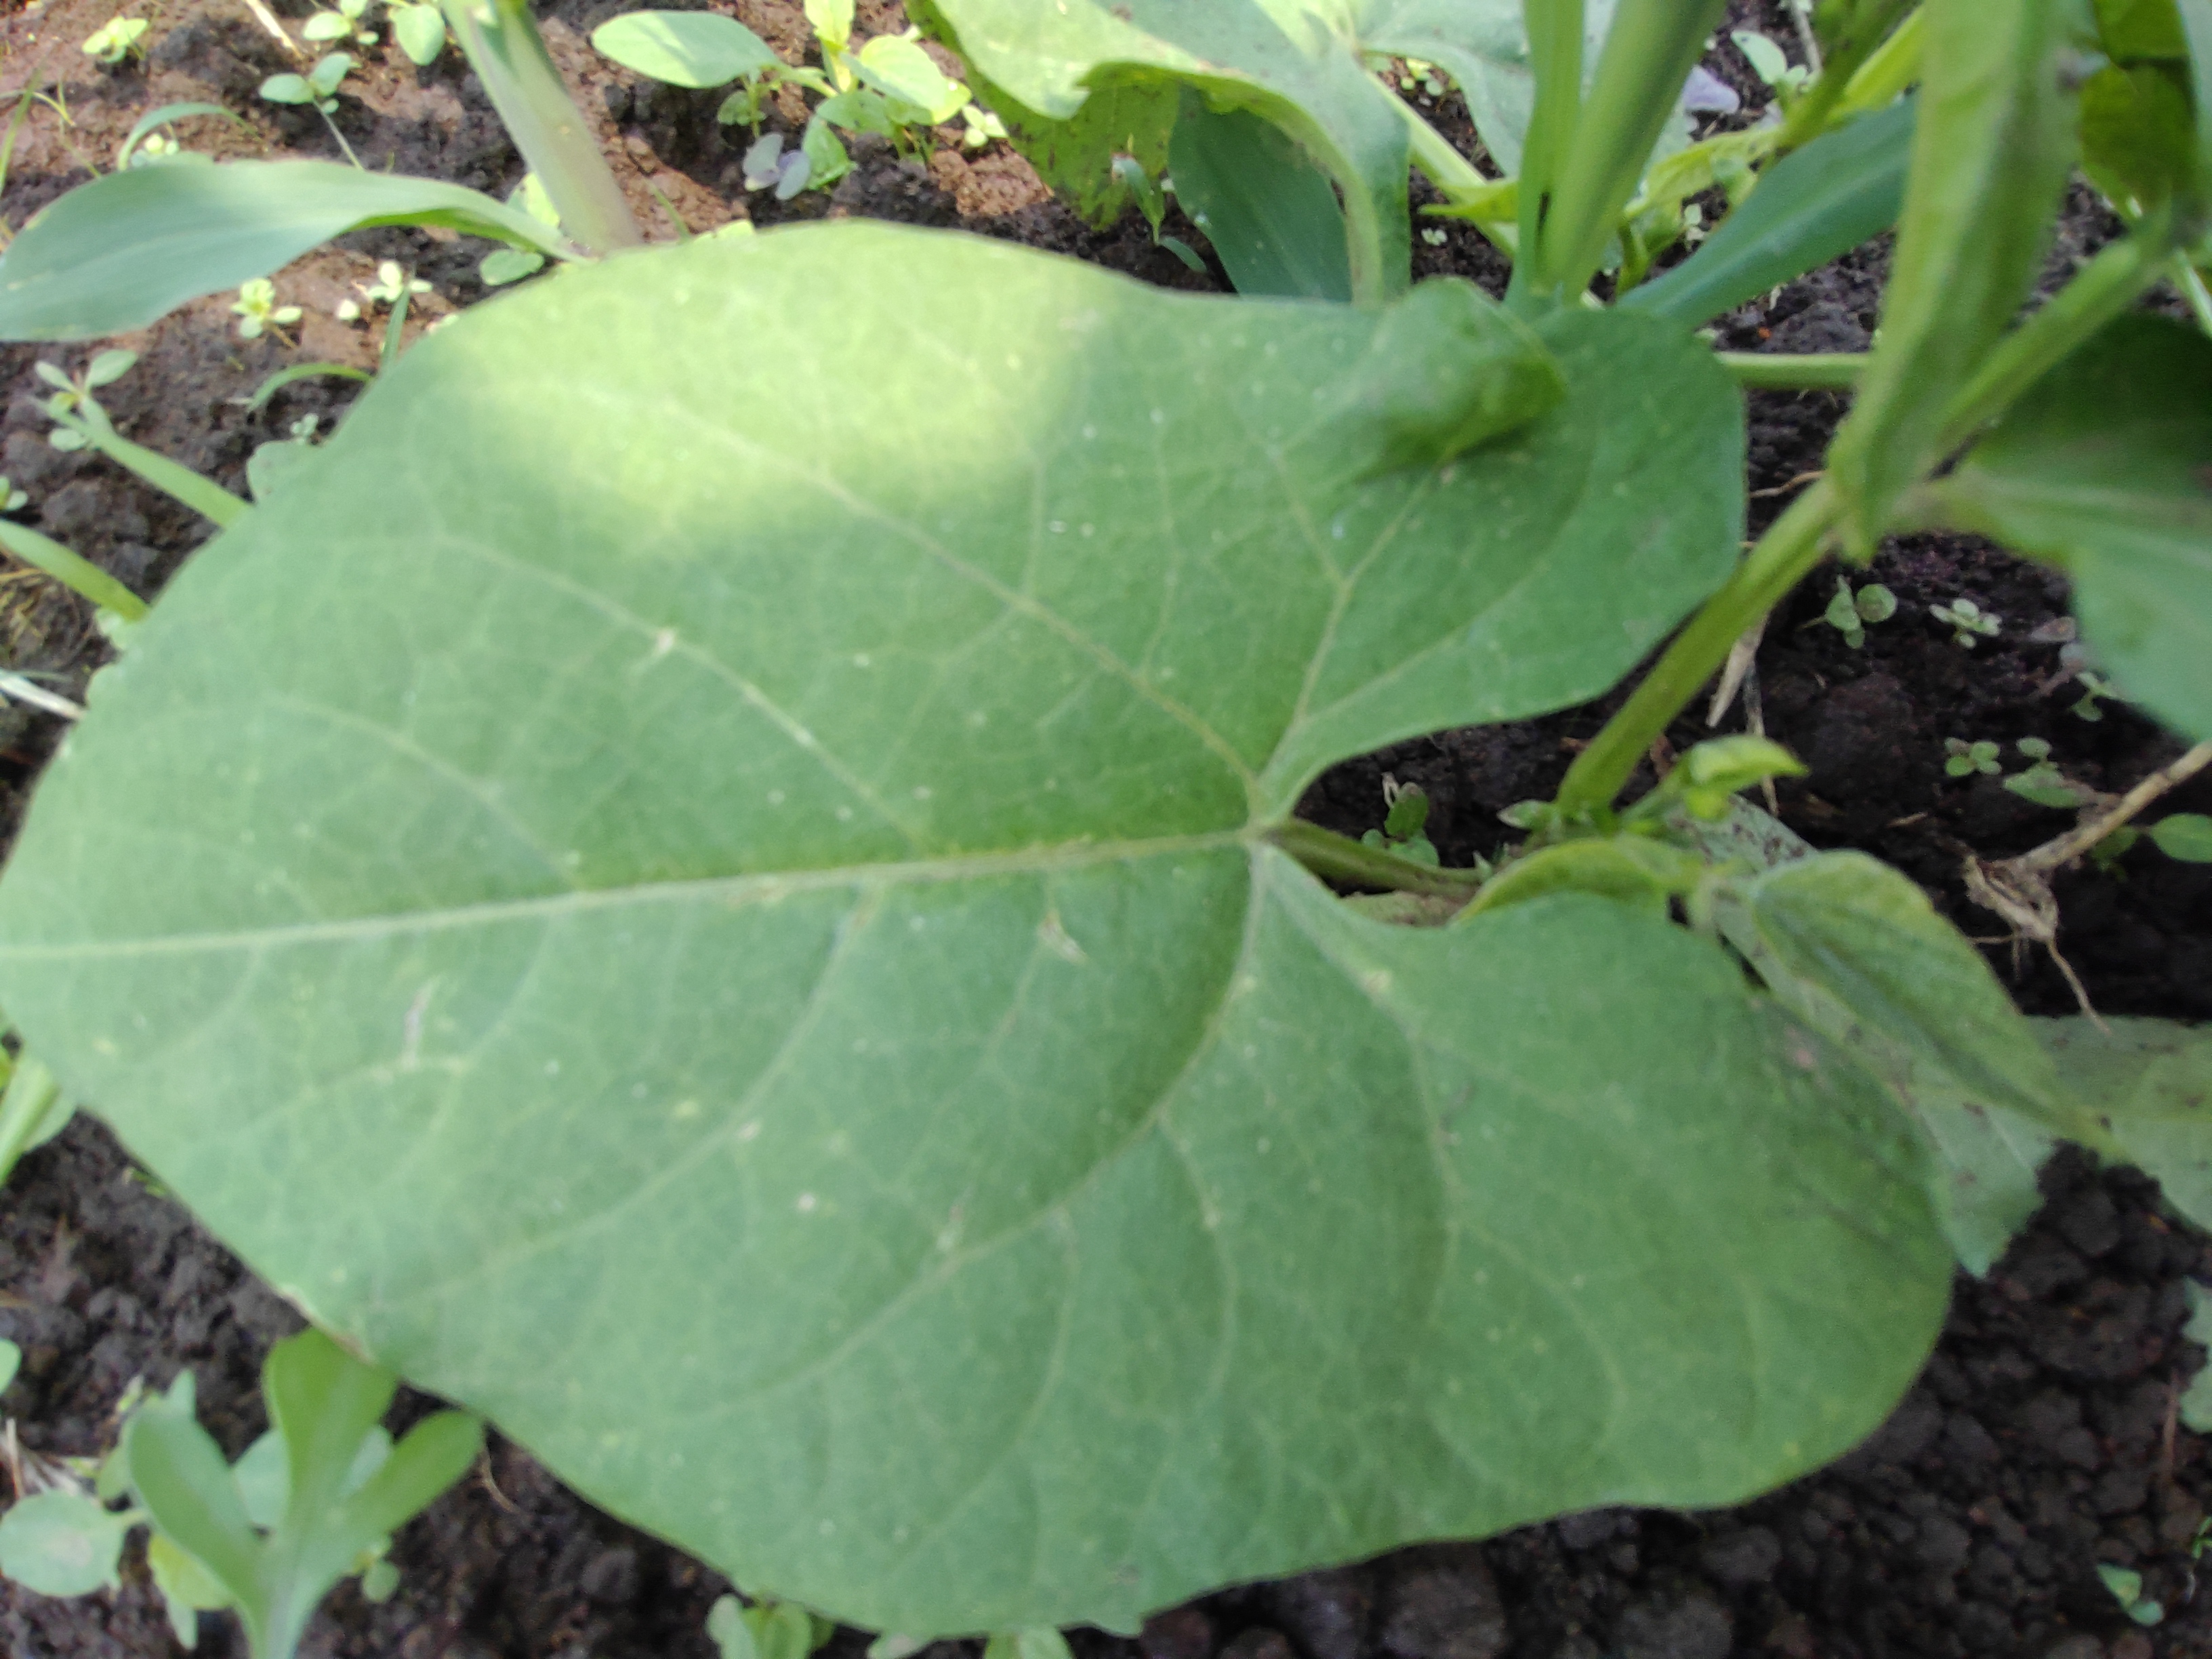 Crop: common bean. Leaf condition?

healthy
